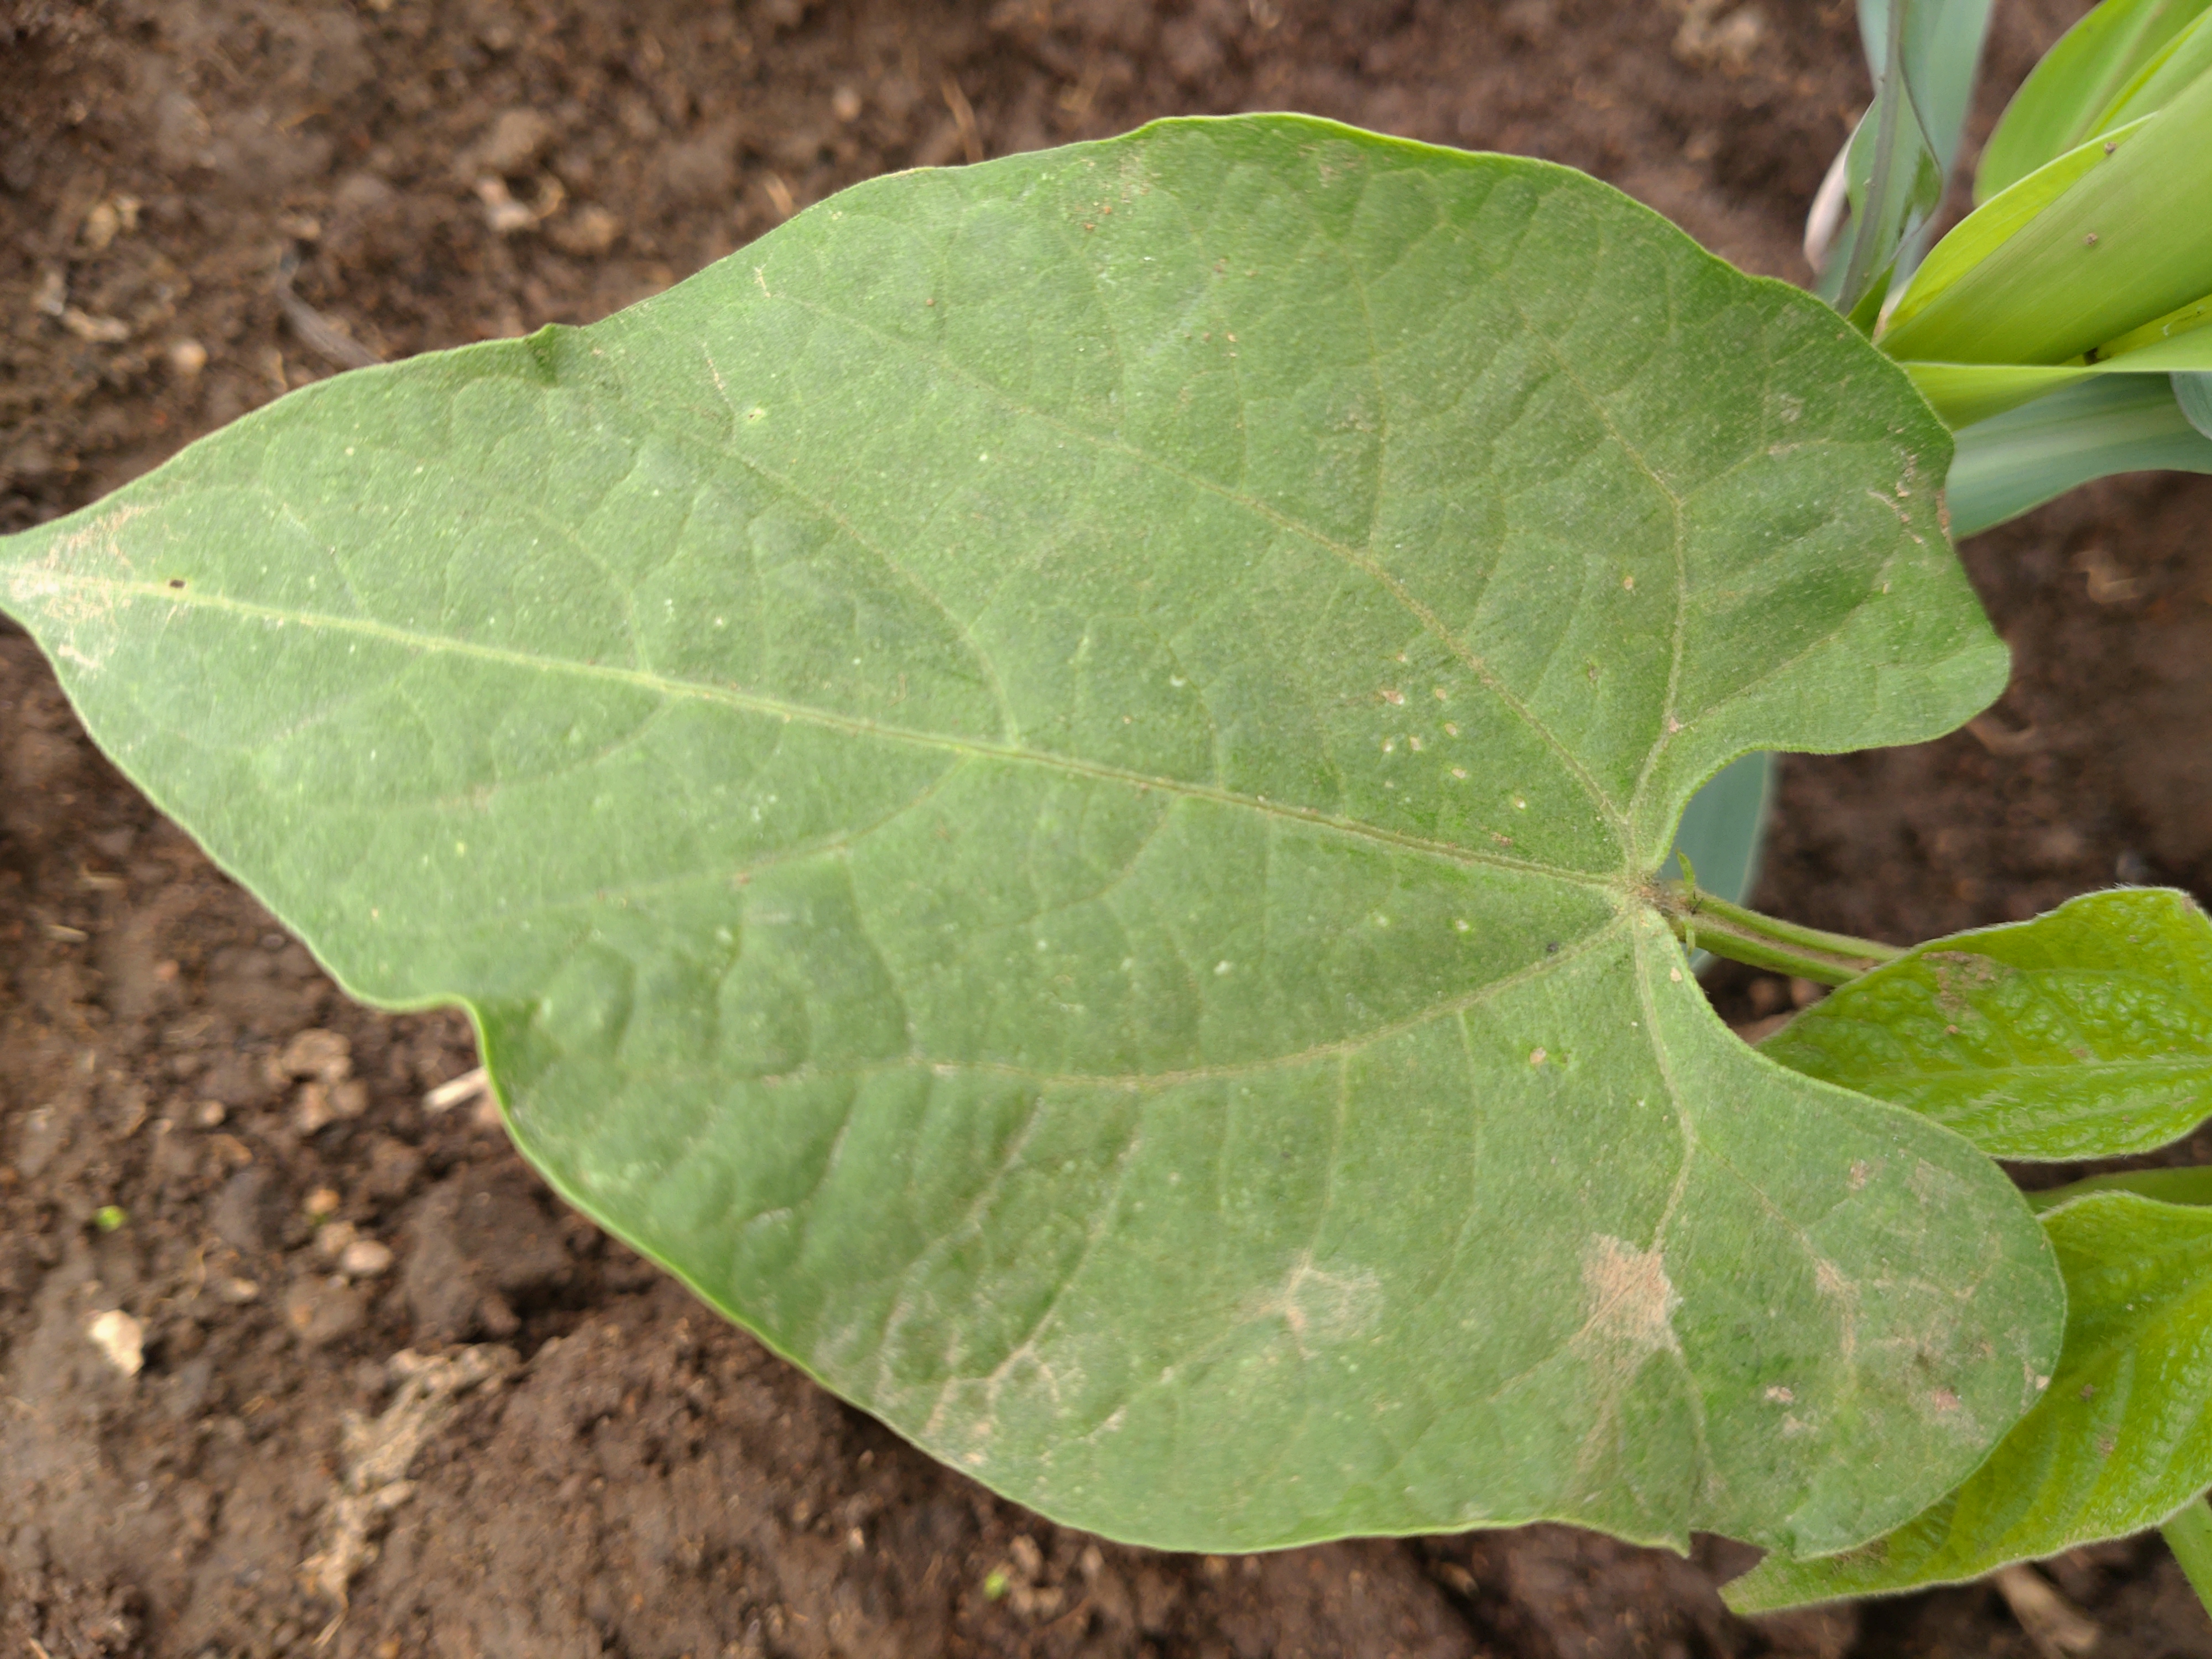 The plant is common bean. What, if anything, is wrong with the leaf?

healthy
